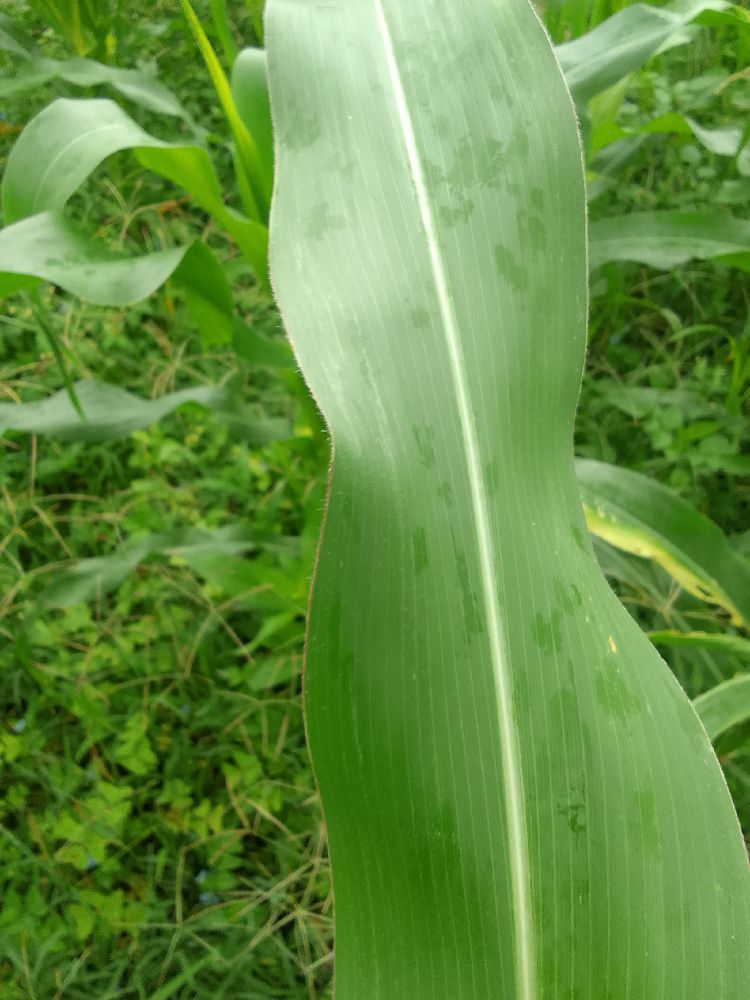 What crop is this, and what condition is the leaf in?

maize, healthy
